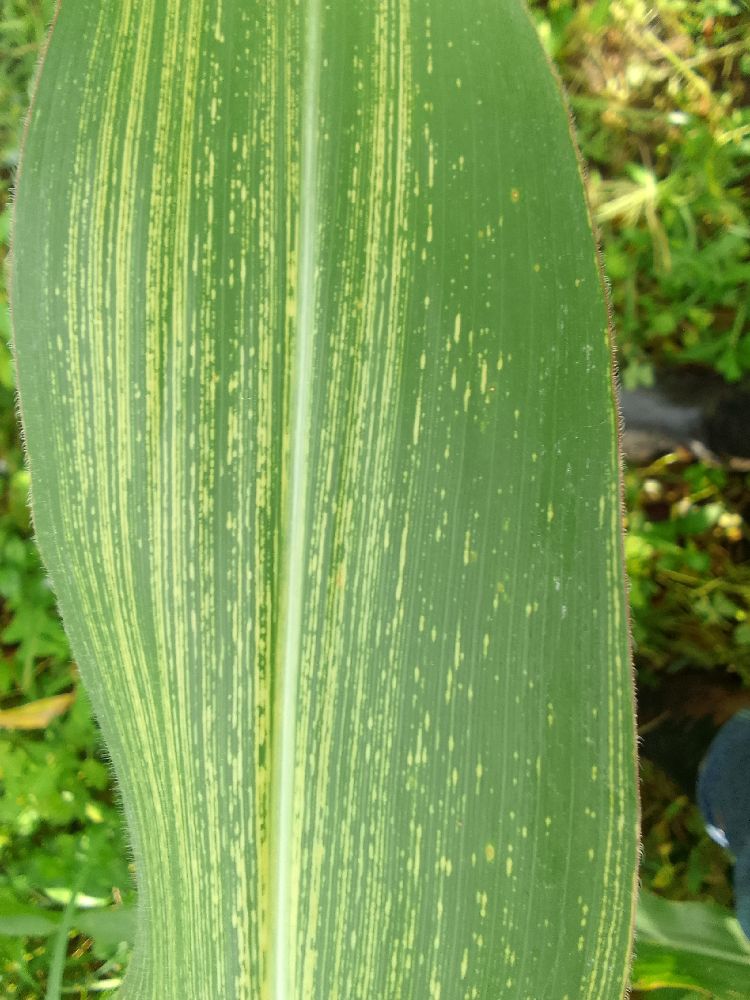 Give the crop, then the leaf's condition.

maize, maize streak virus
